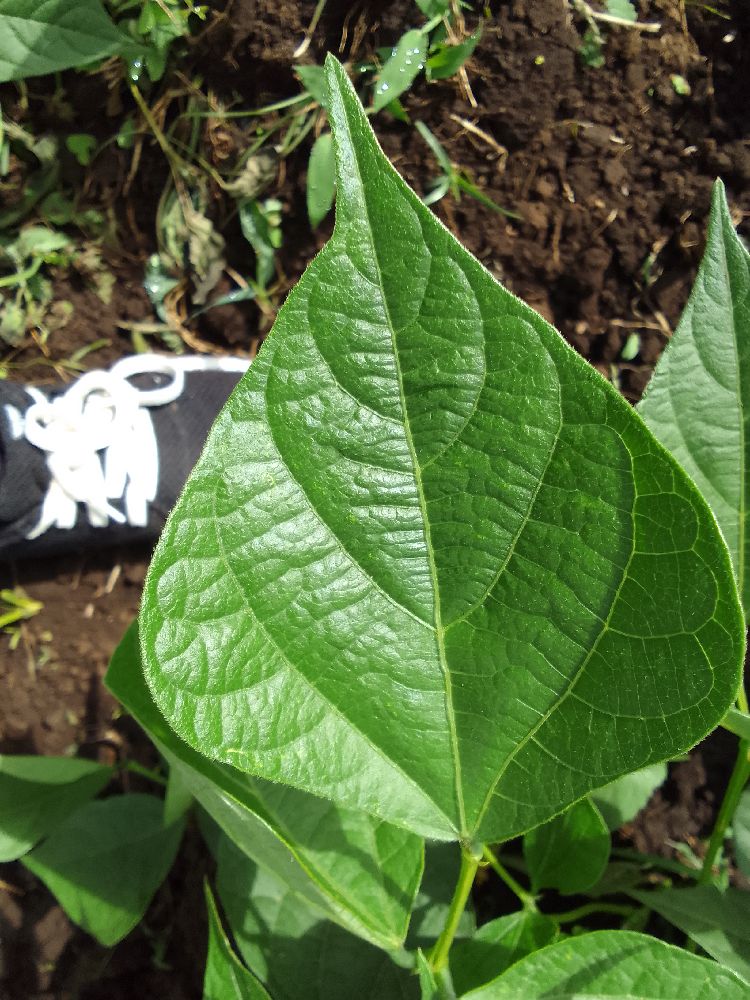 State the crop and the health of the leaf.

common bean, healthy
